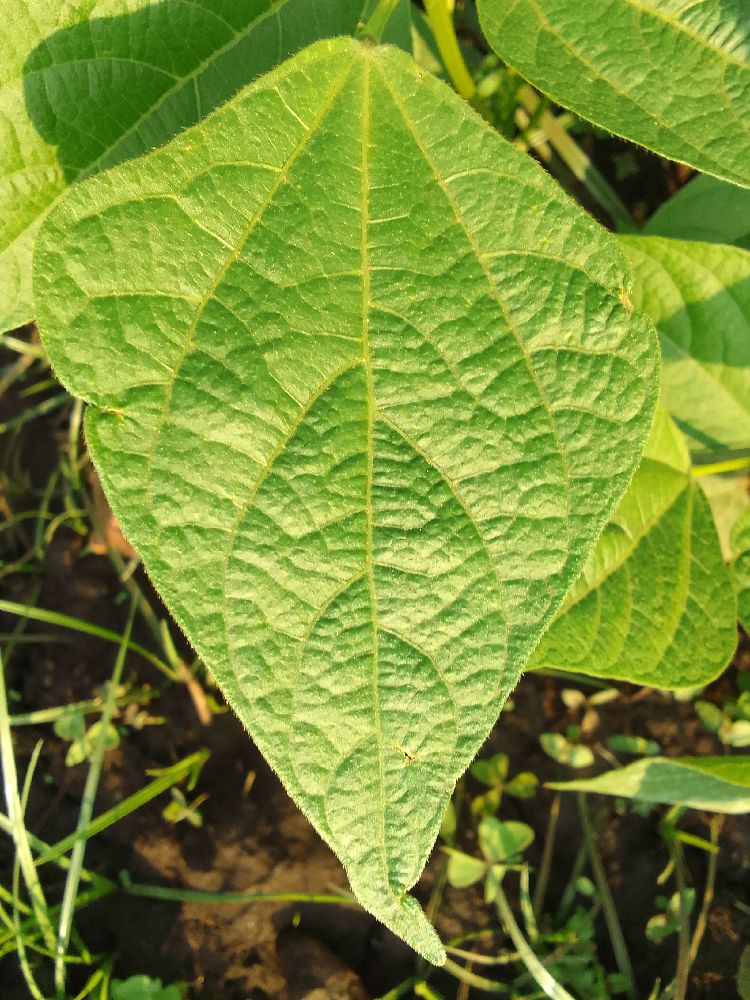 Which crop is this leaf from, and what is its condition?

common bean, healthy
